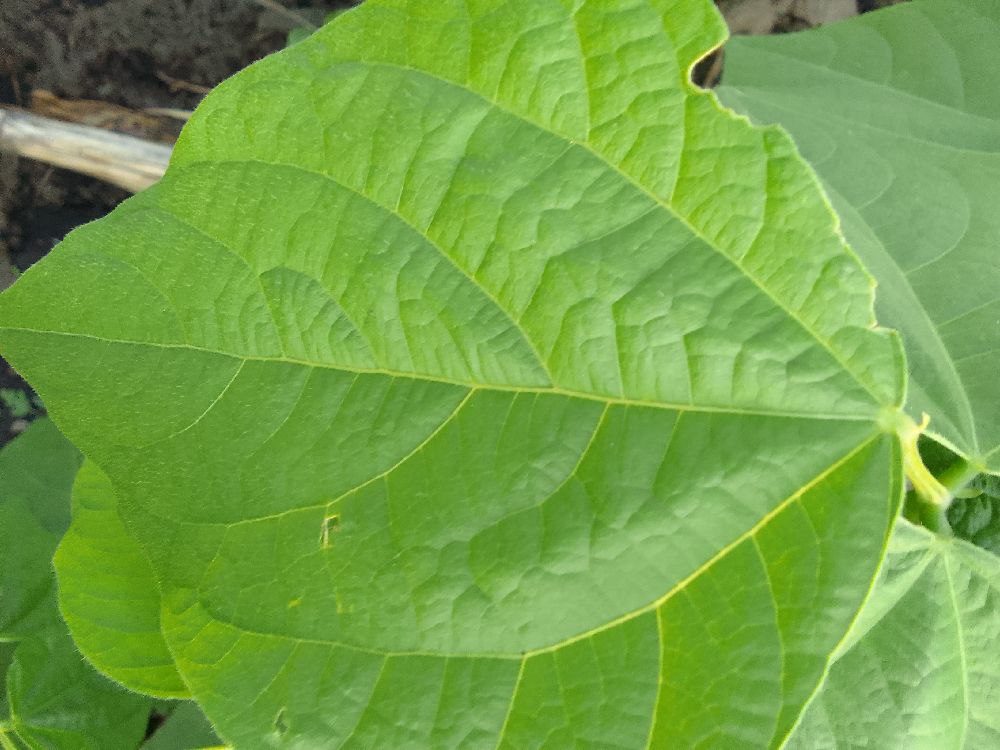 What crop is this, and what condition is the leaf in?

common bean, healthy
